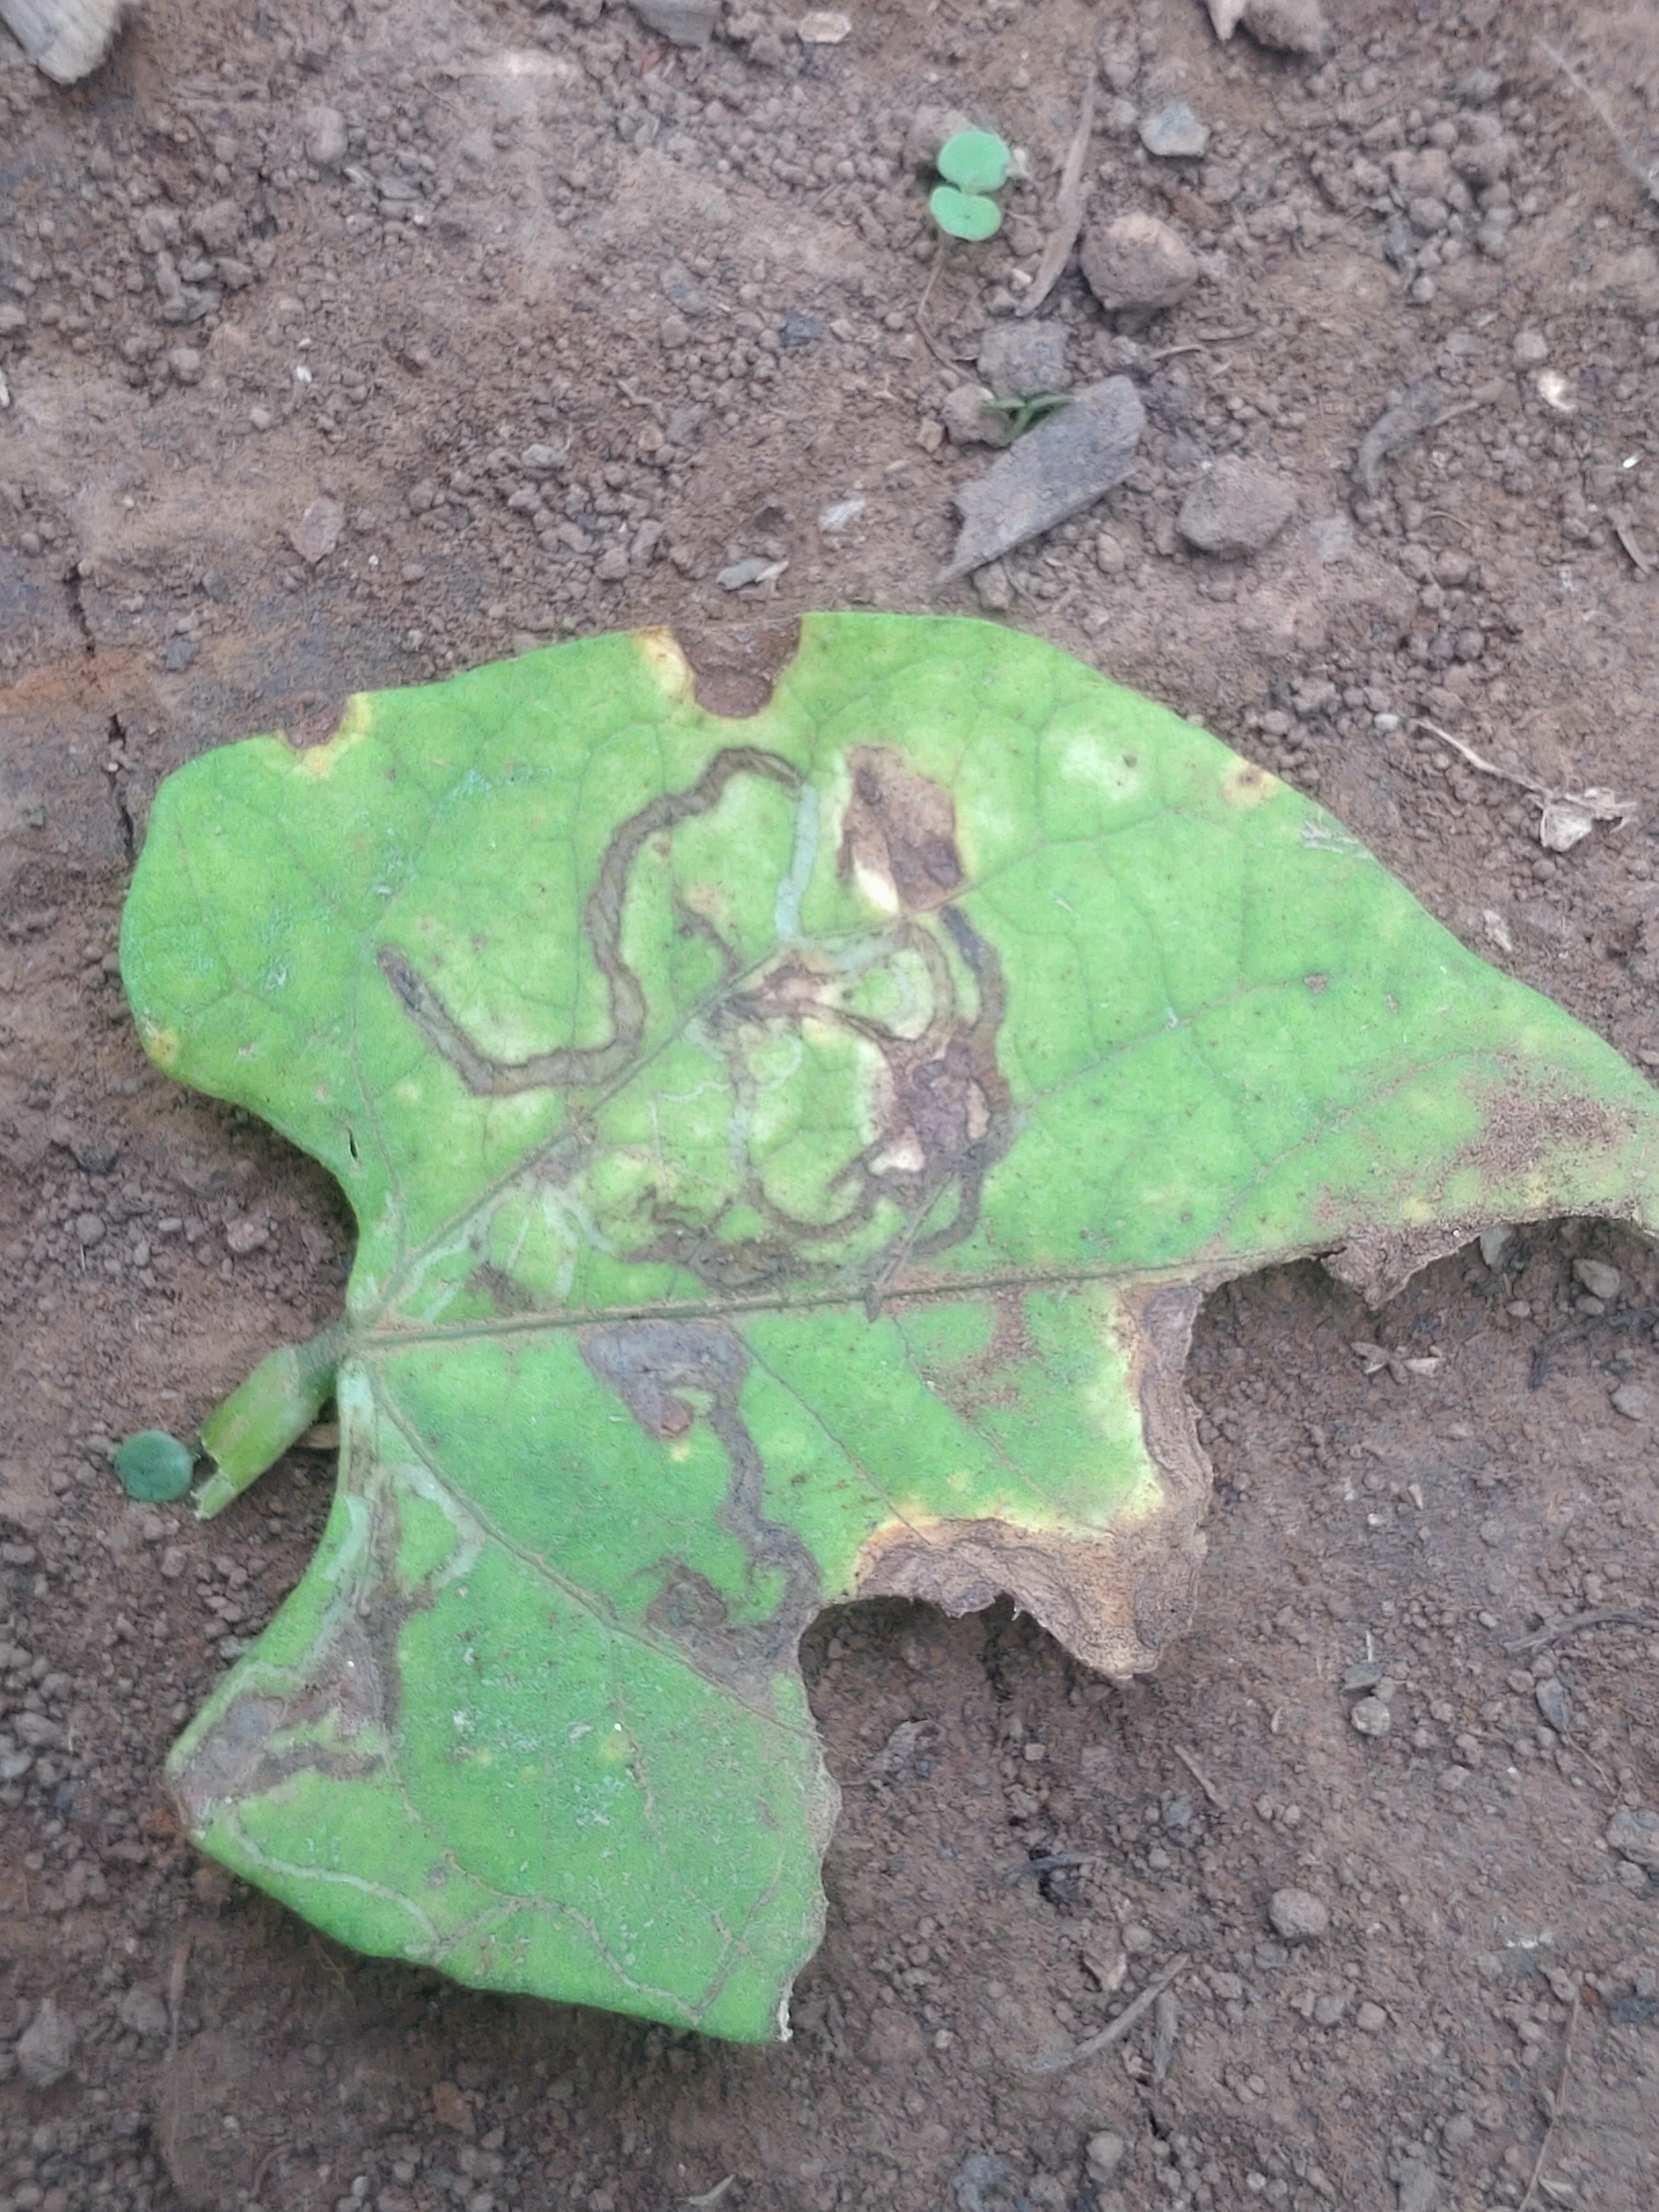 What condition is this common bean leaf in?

anthracnose
